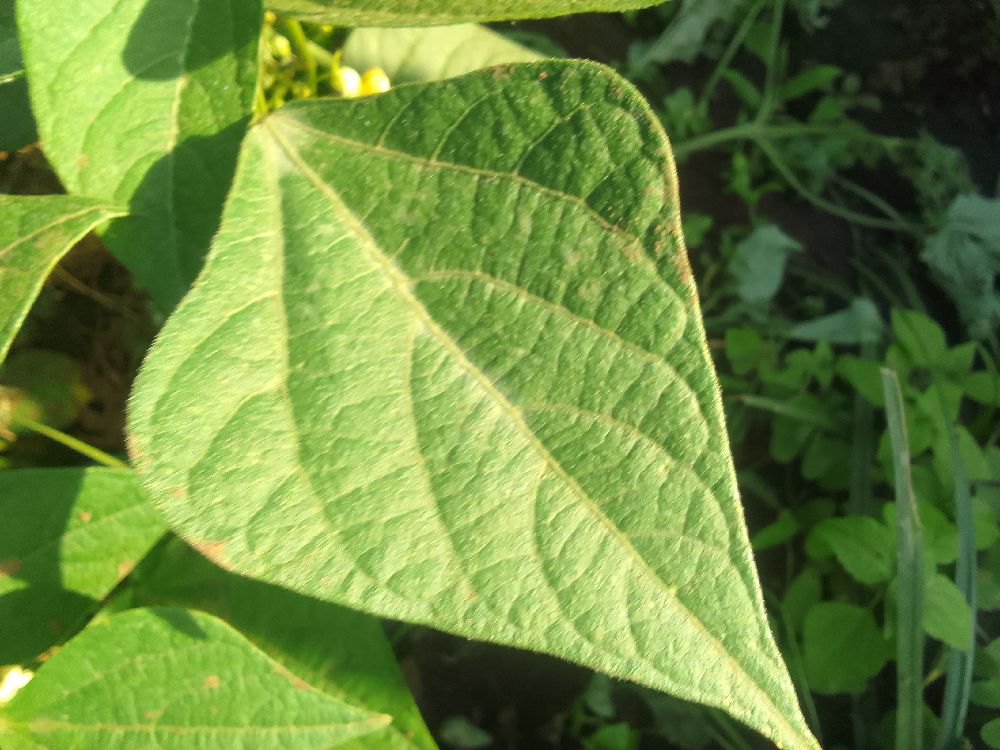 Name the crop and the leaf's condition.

common bean, healthy
